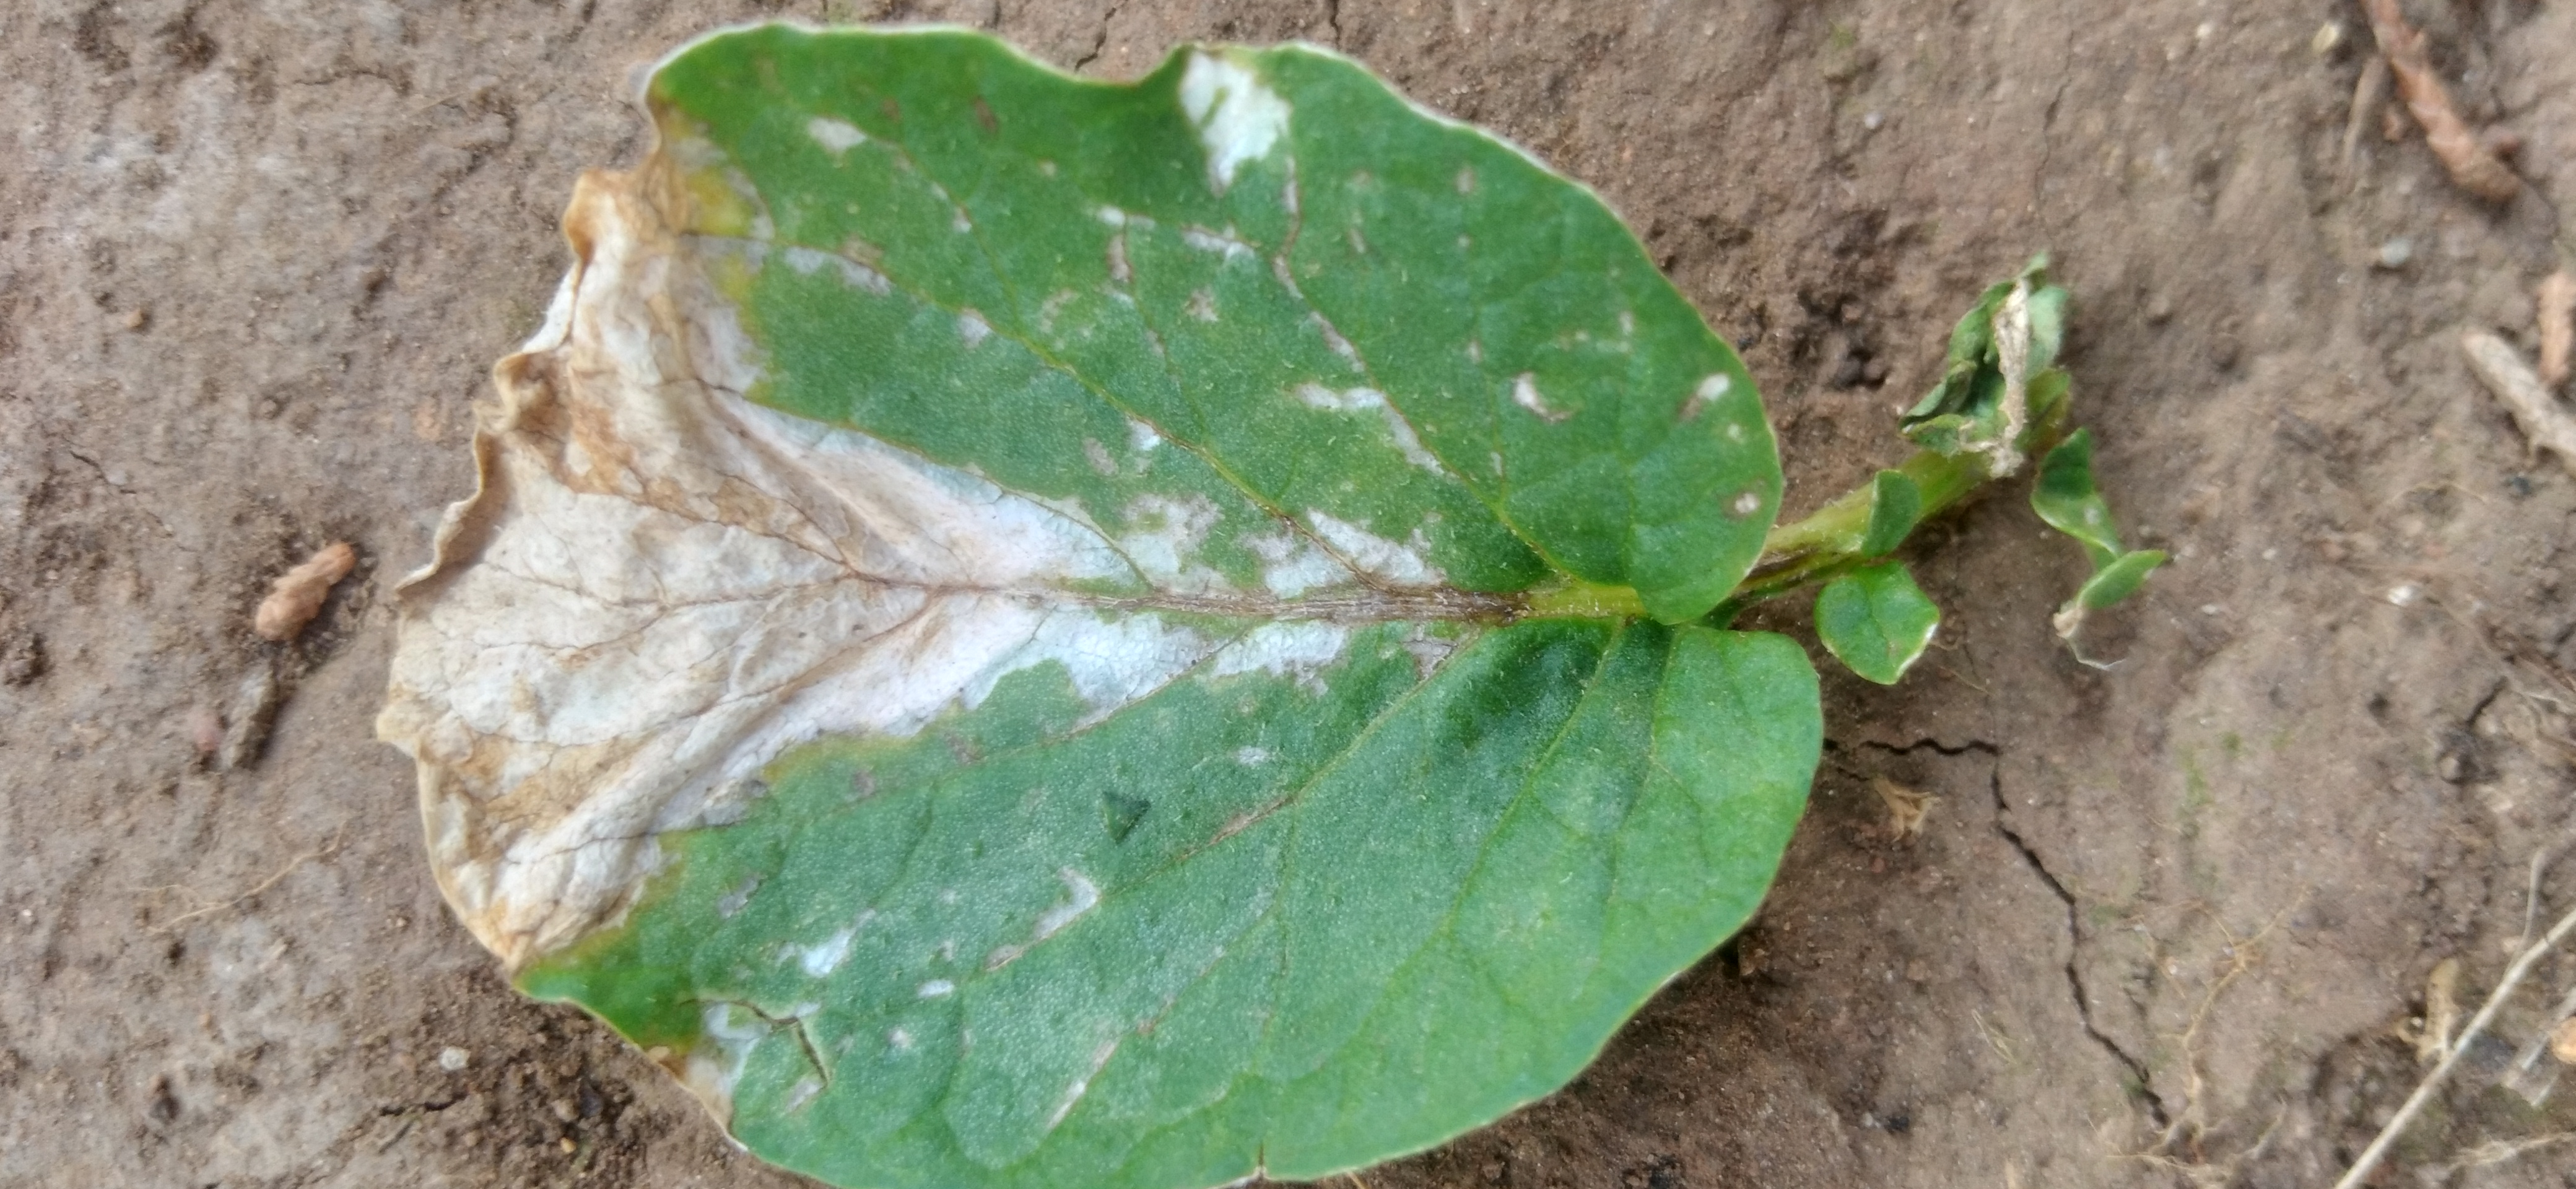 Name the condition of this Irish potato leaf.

early blight
